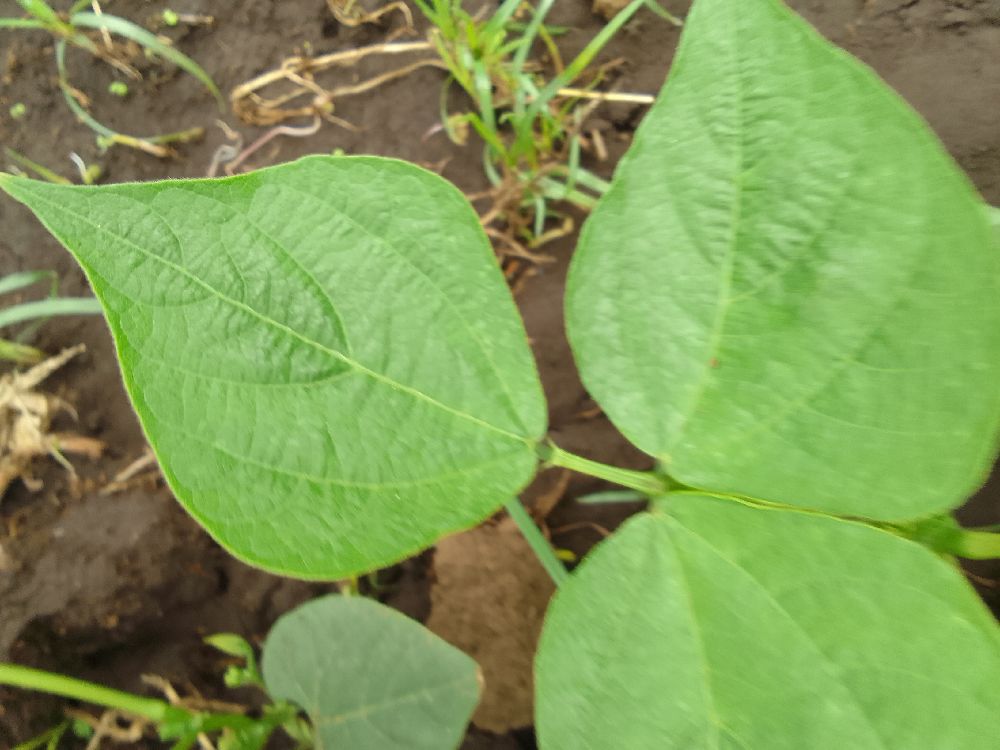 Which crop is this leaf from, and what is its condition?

common bean, healthy
